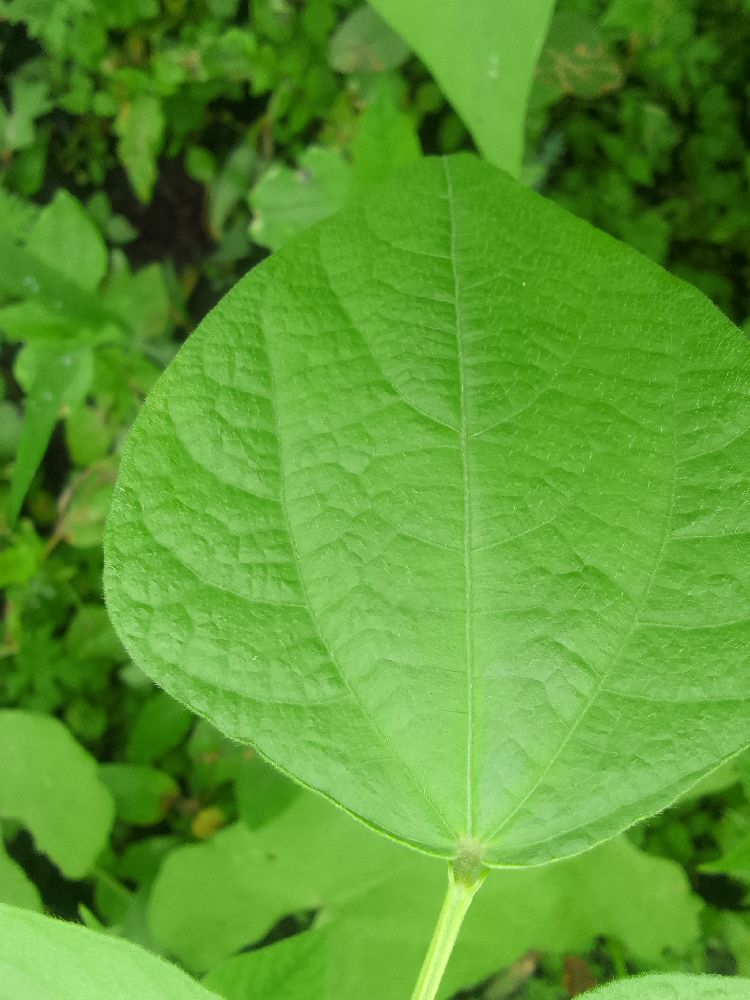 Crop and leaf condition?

common bean, healthy
